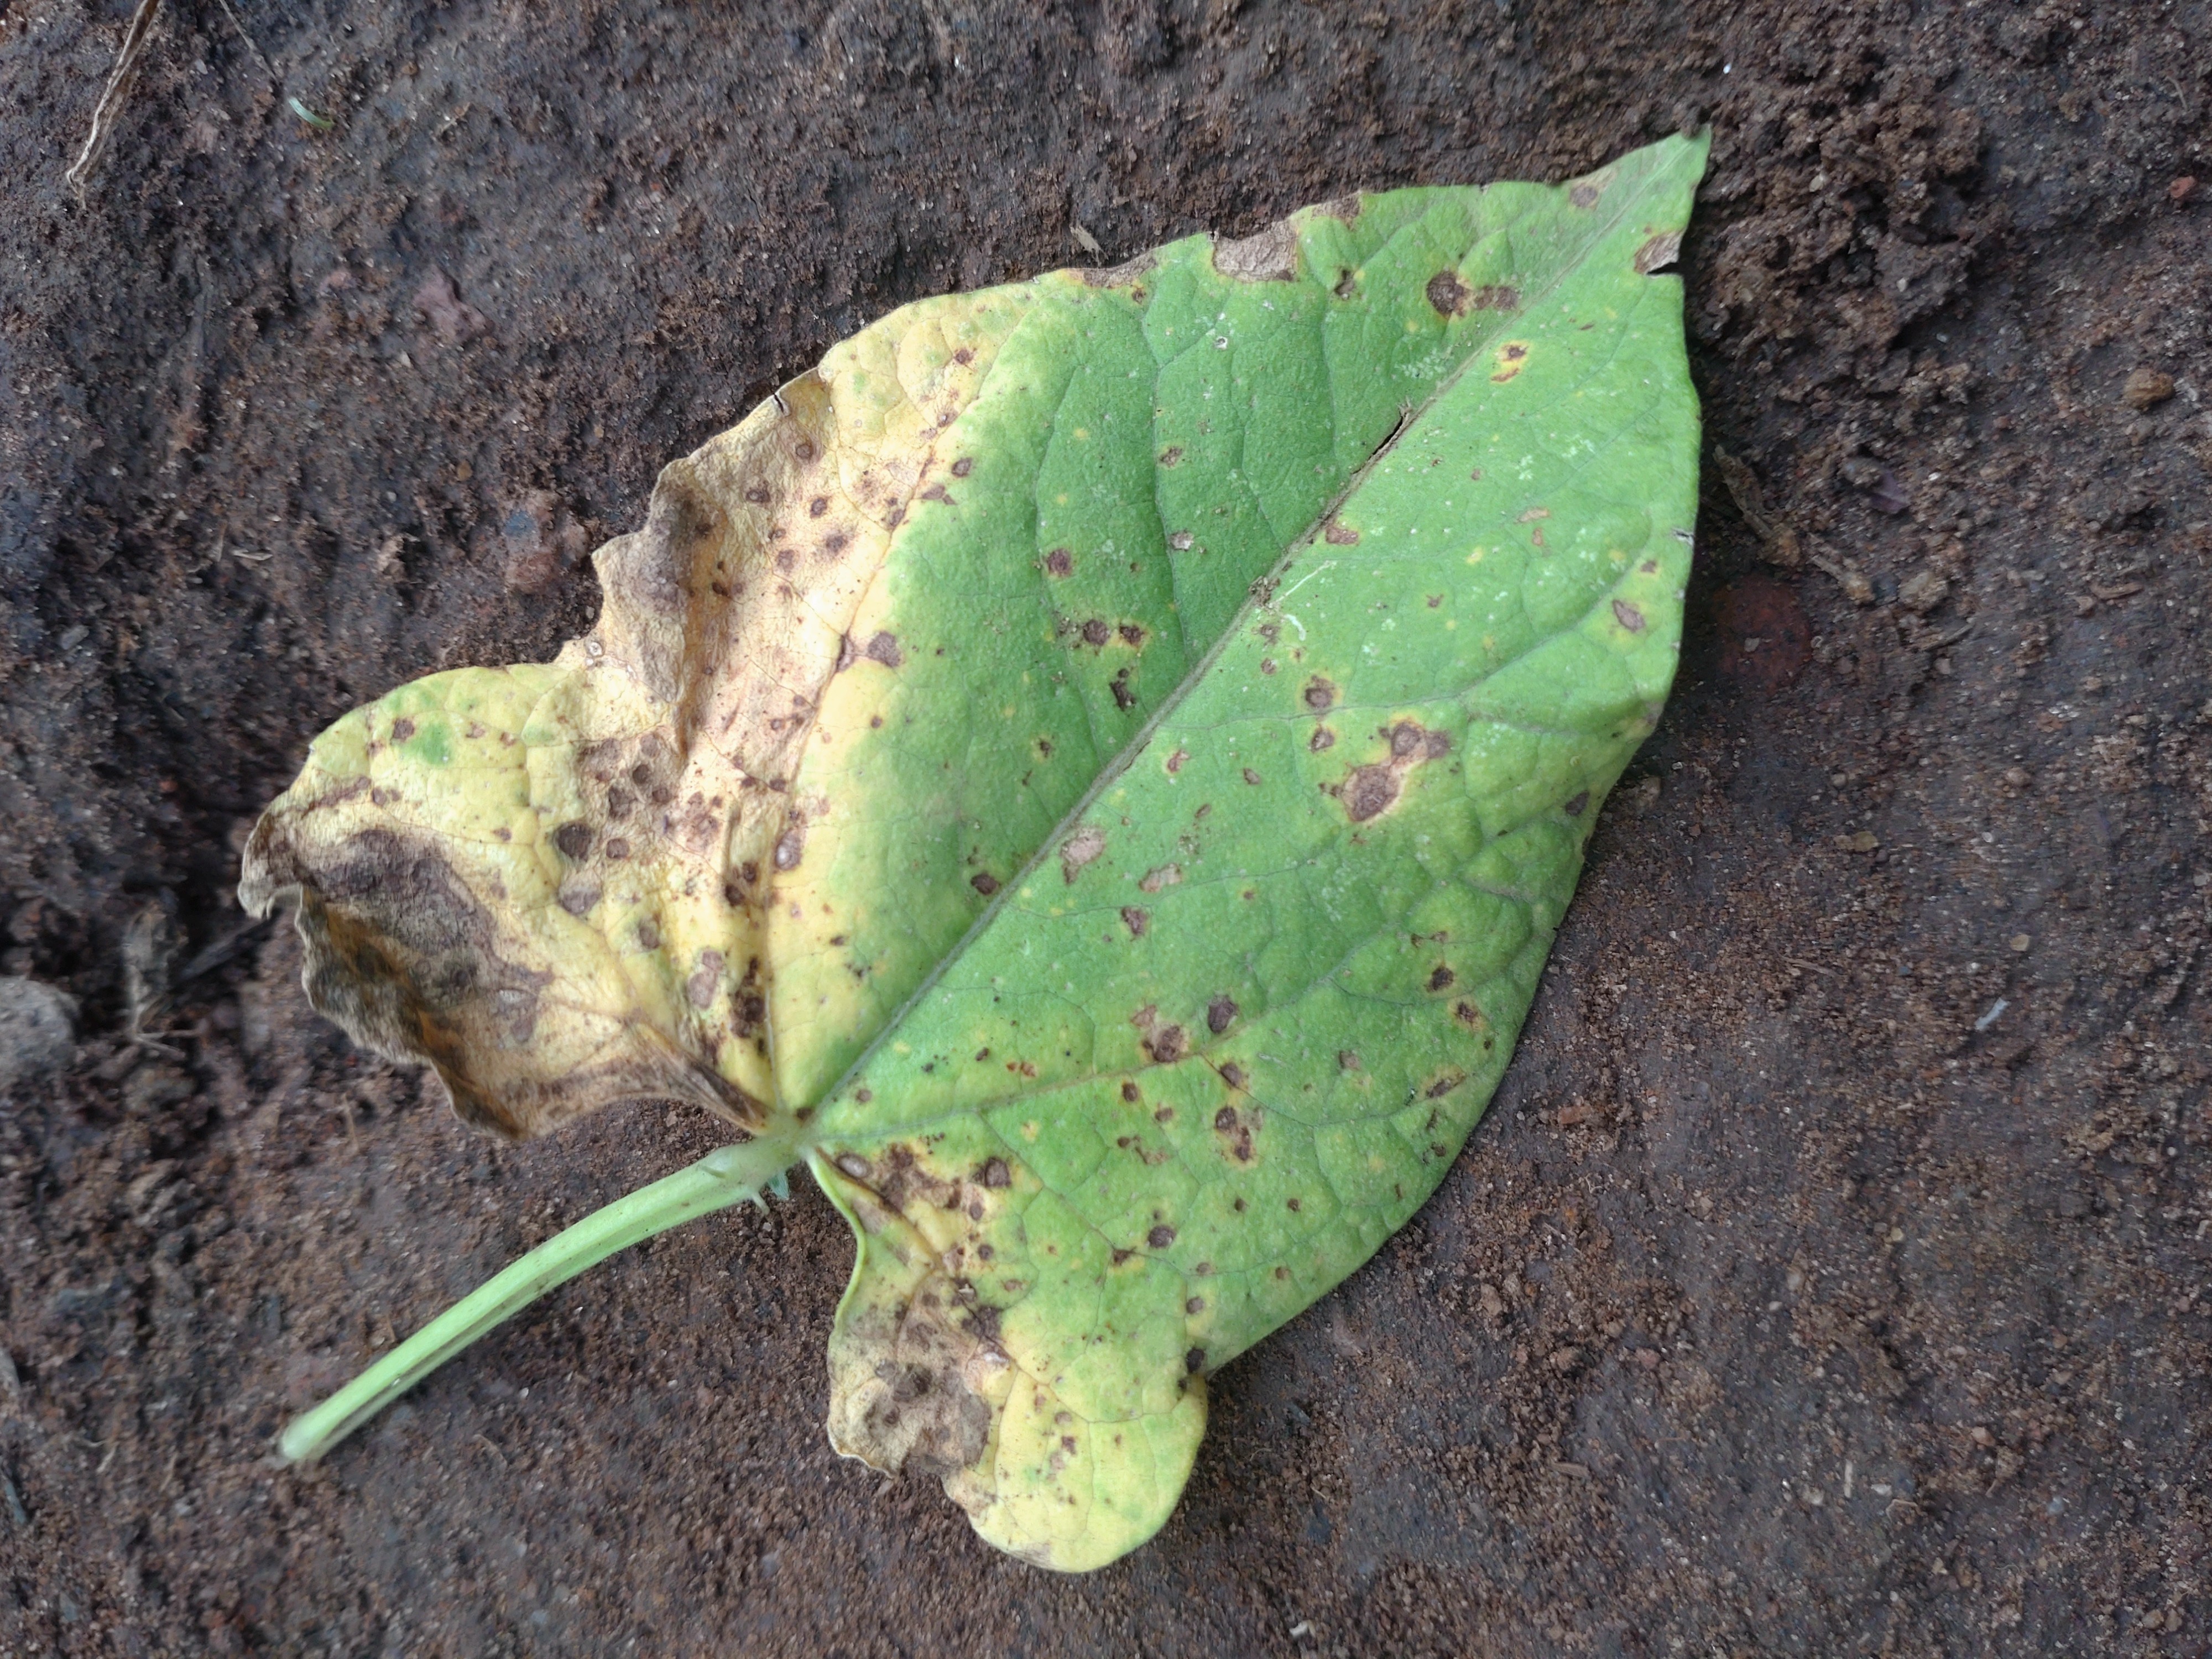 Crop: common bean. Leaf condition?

rust
